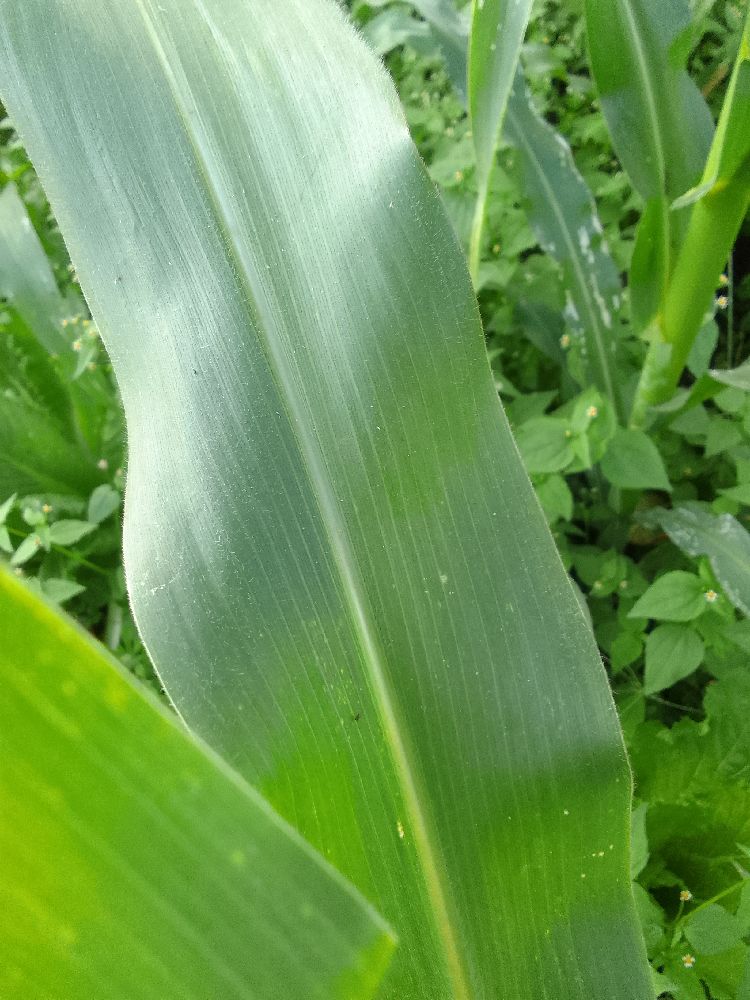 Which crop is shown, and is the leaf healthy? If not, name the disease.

maize, healthy
